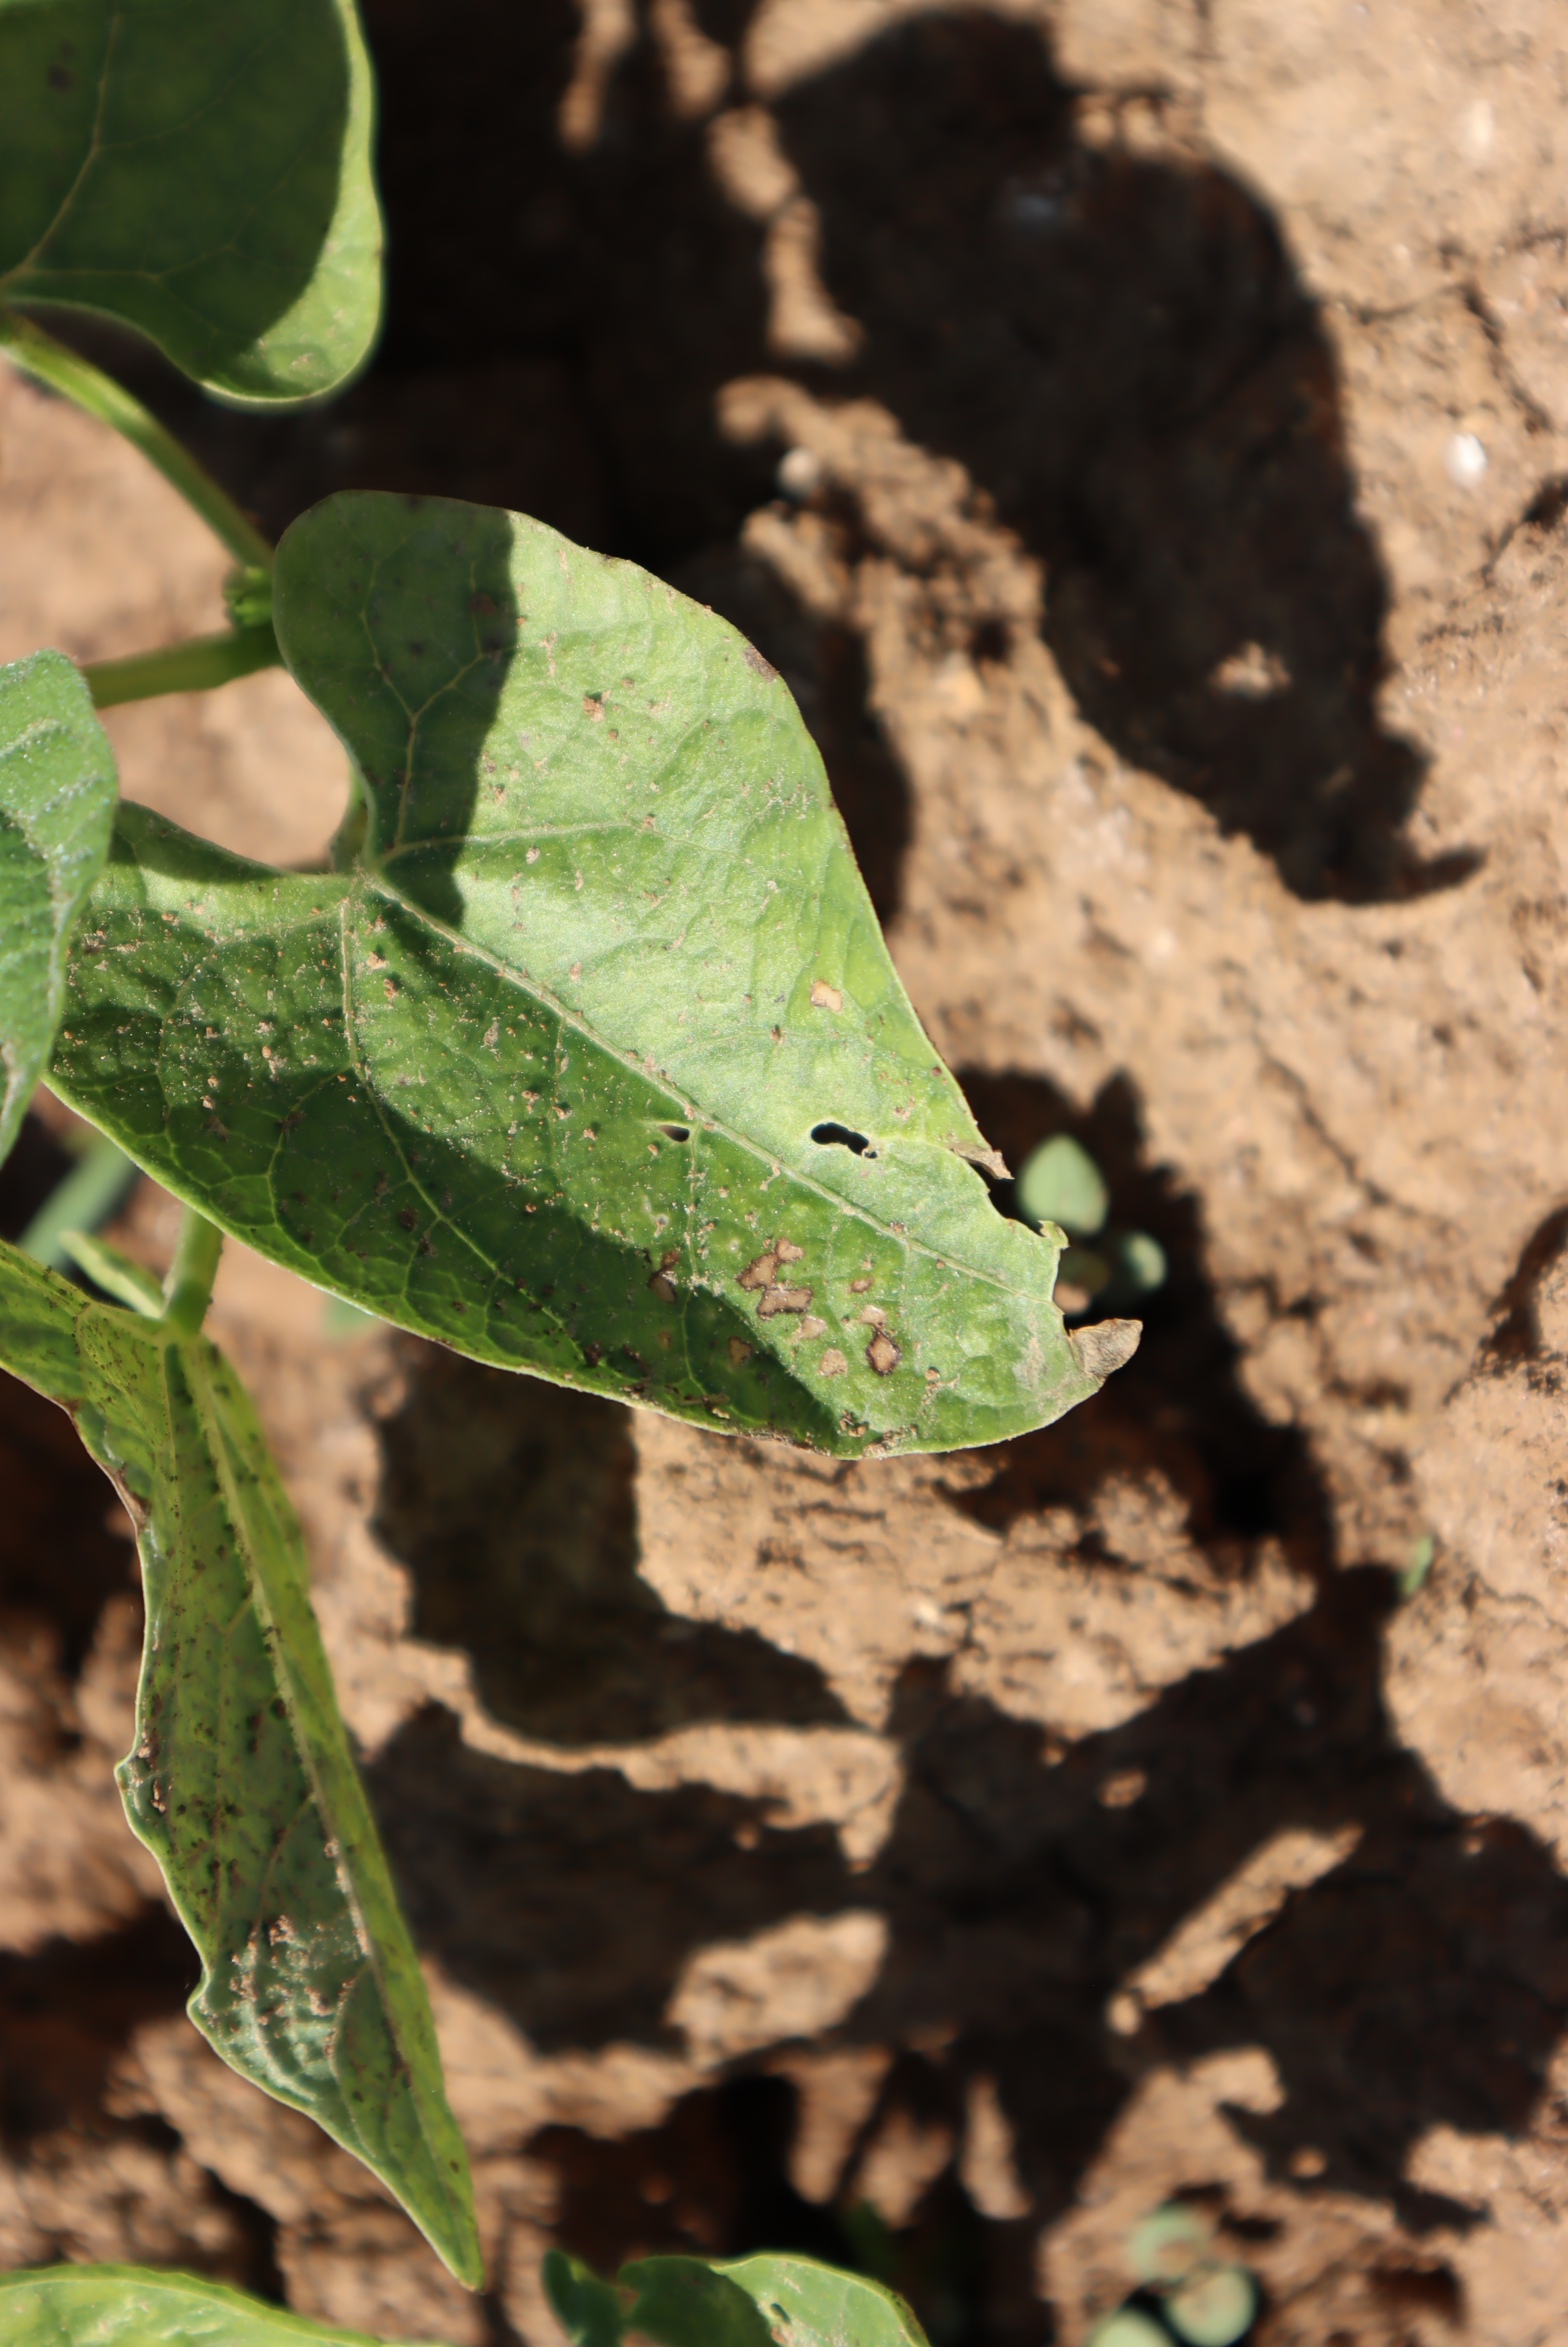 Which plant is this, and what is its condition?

green beans, cercospora, phytophagous
